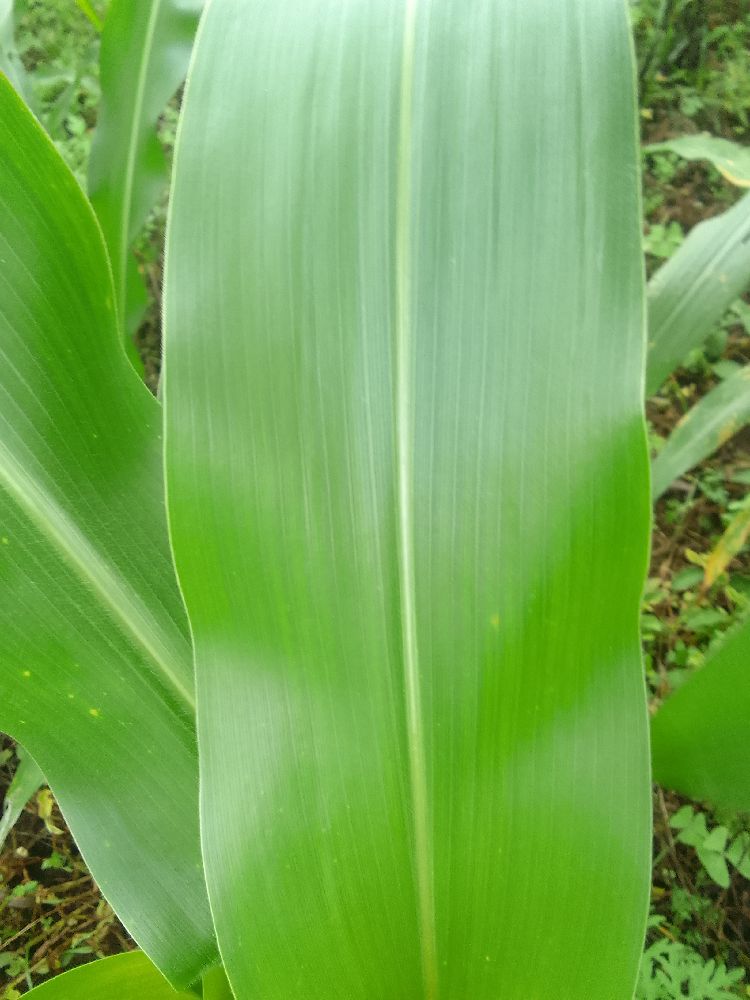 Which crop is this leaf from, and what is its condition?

maize, healthy
